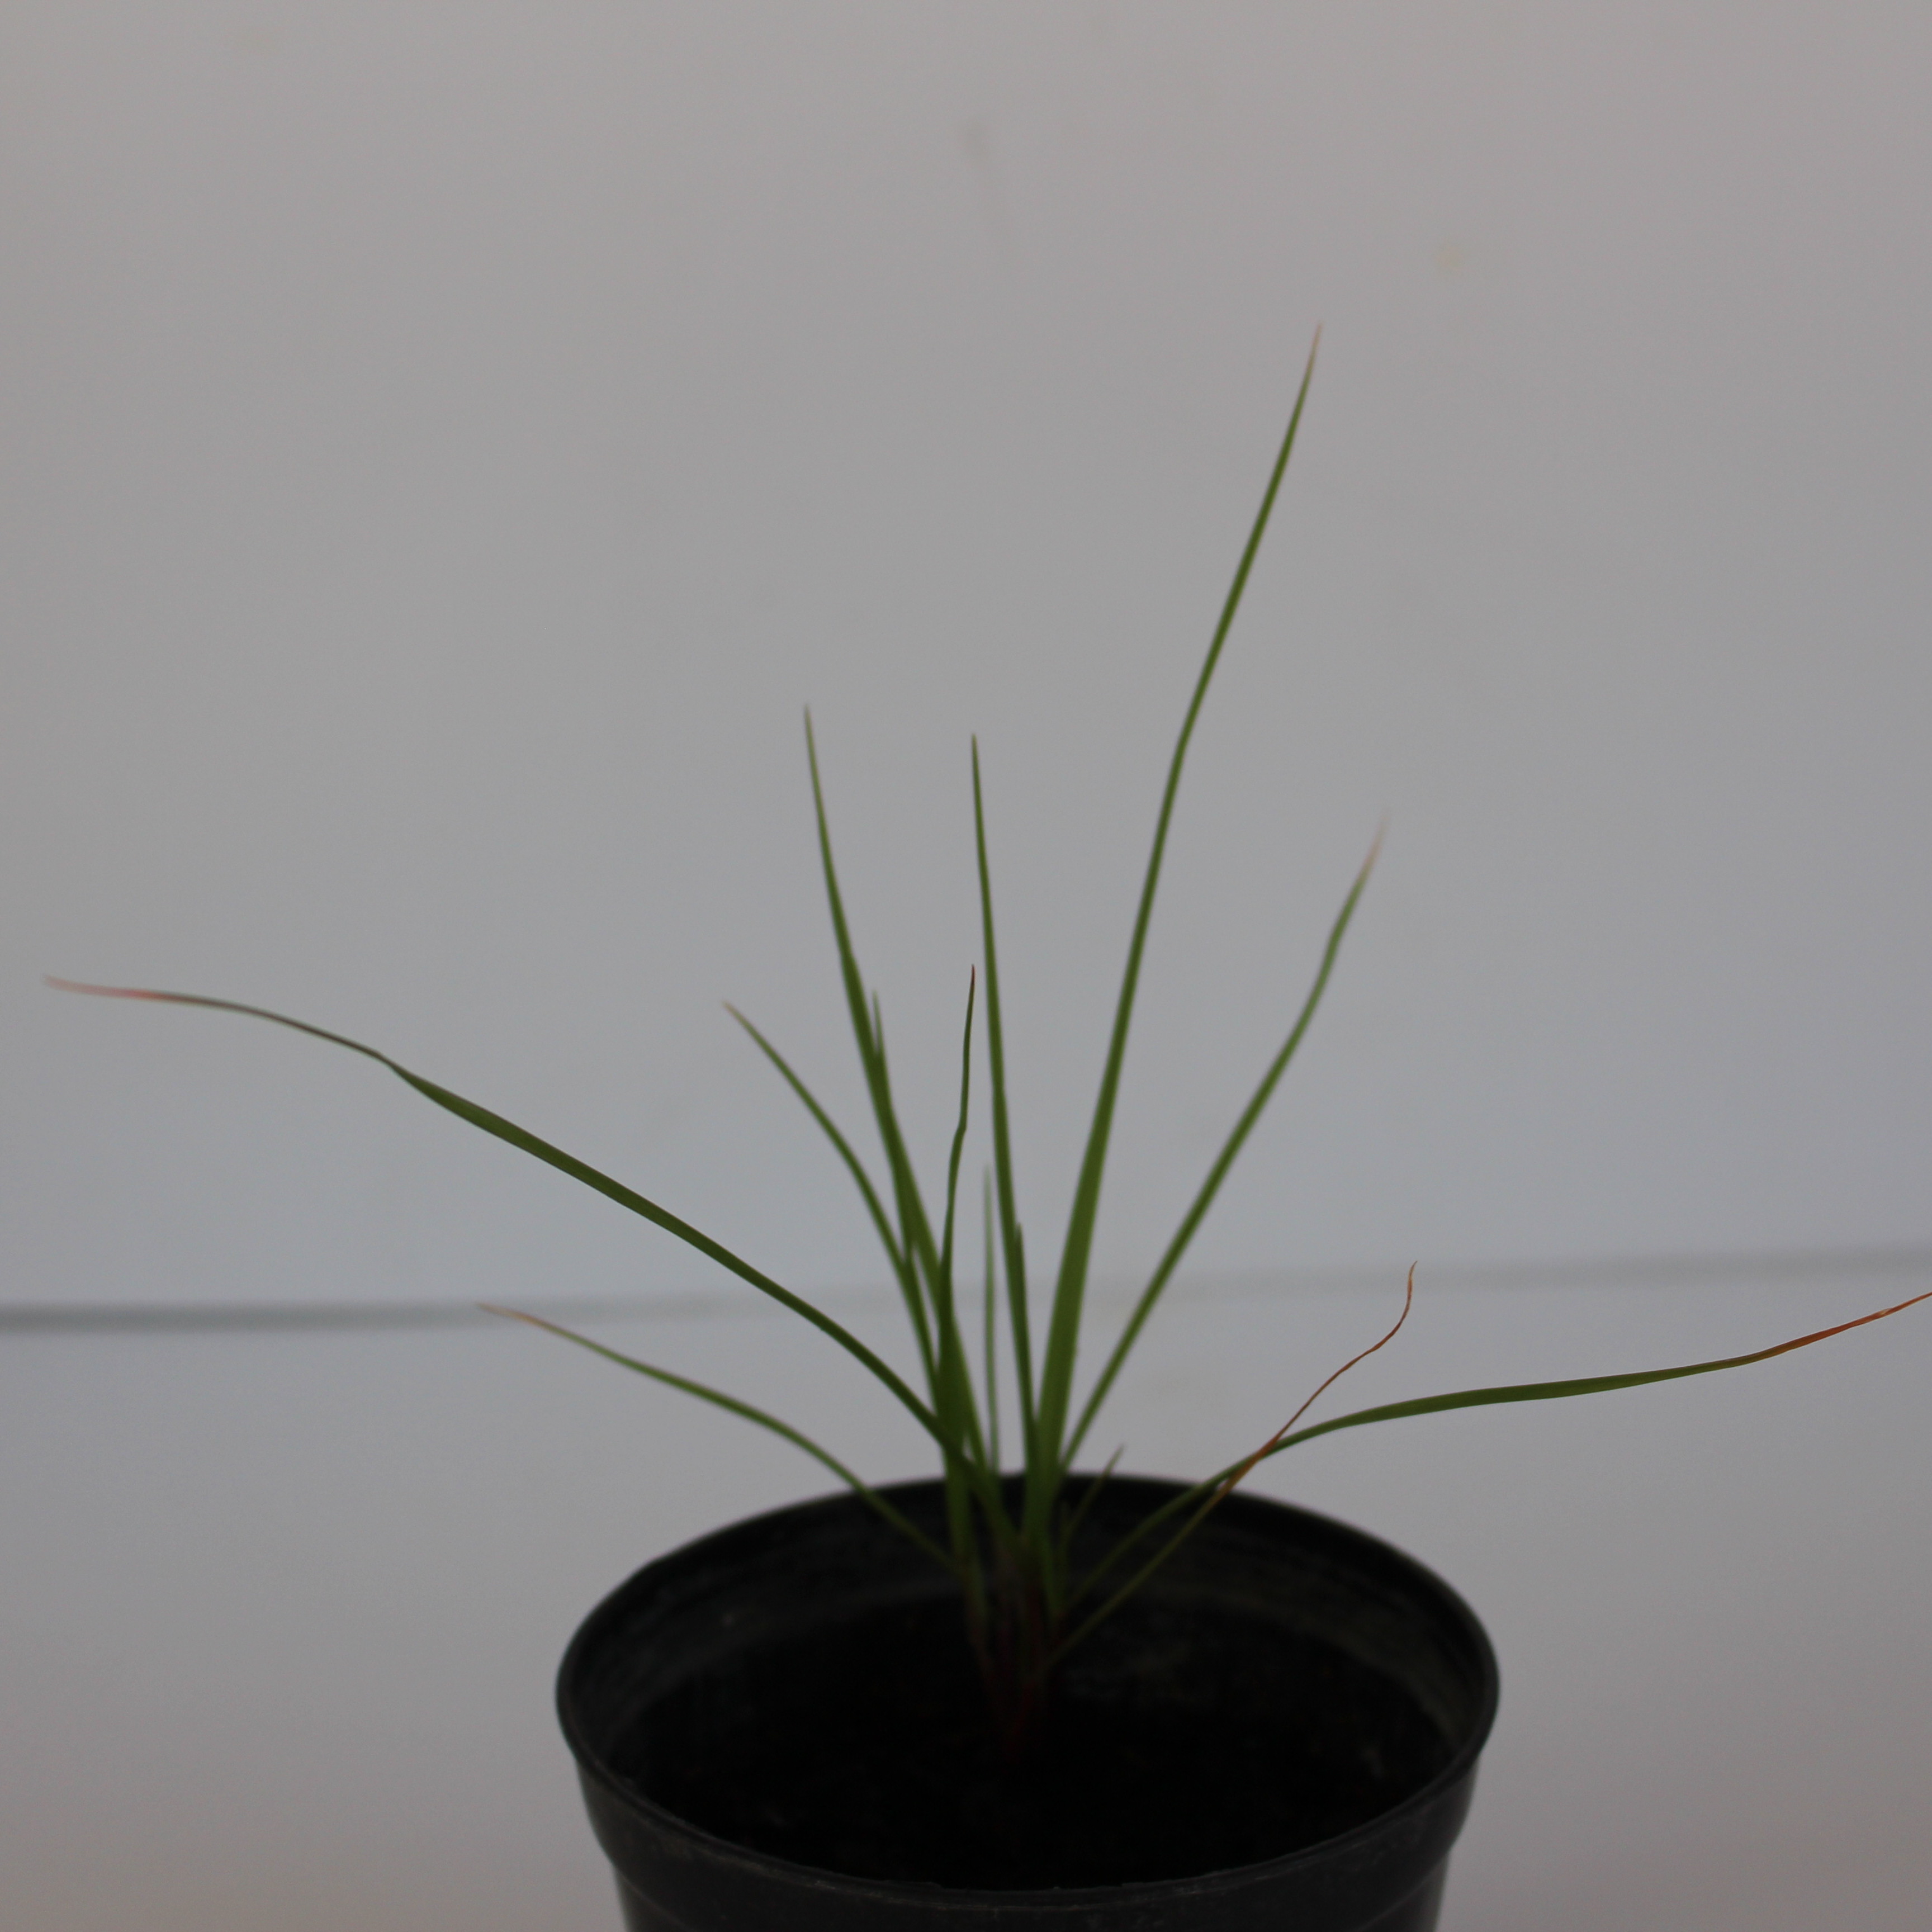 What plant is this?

Lolium multiflorum
